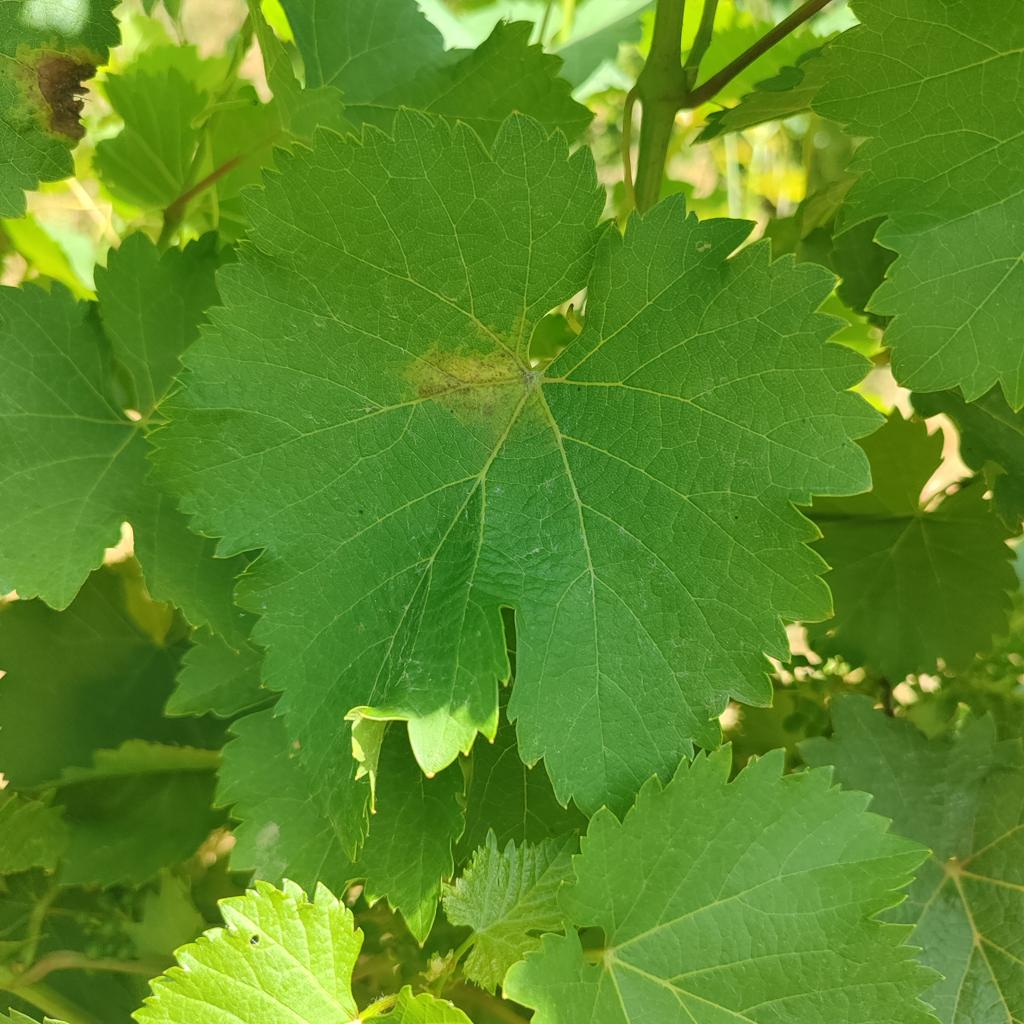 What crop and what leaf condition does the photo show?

grapevine, downy mildew
